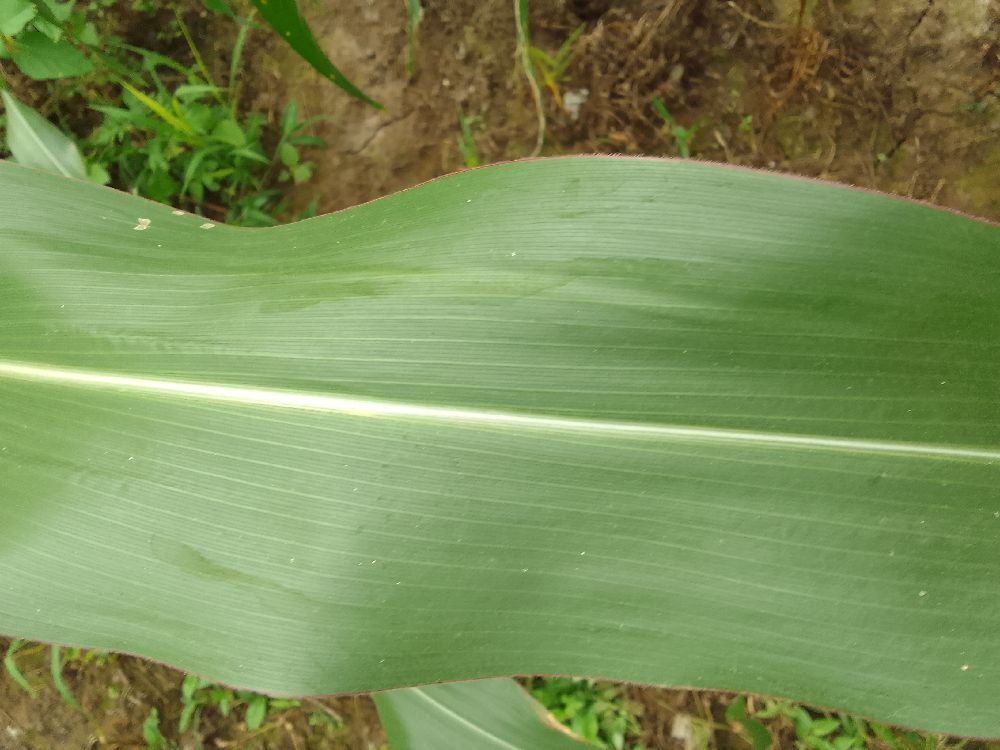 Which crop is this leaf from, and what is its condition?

maize, healthy
